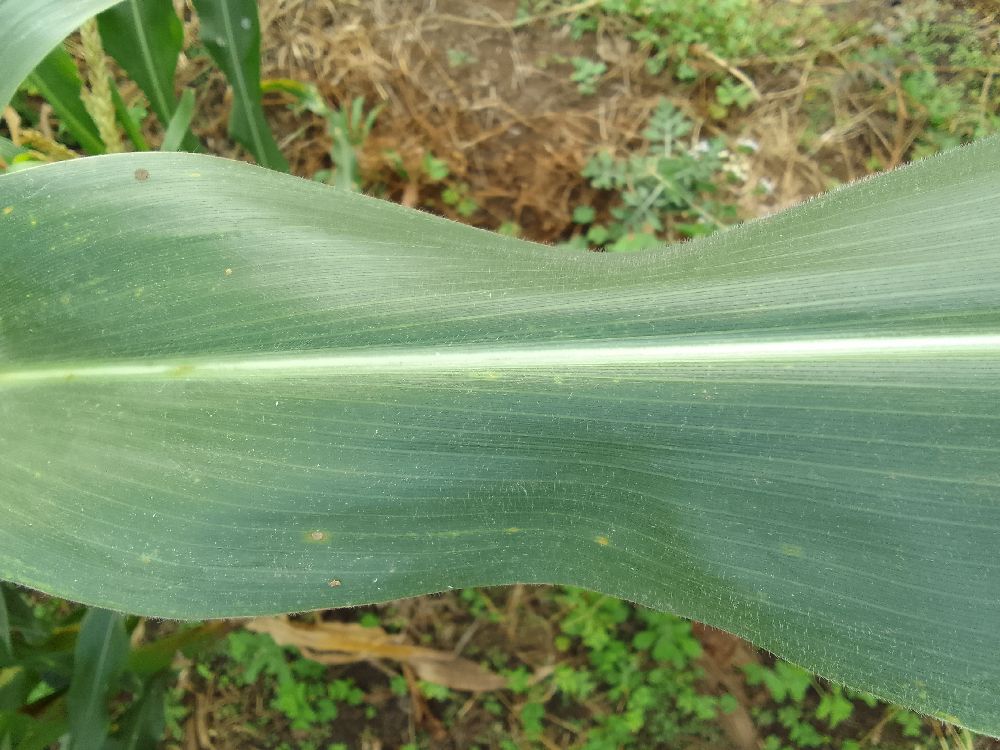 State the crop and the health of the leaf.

maize, healthy
